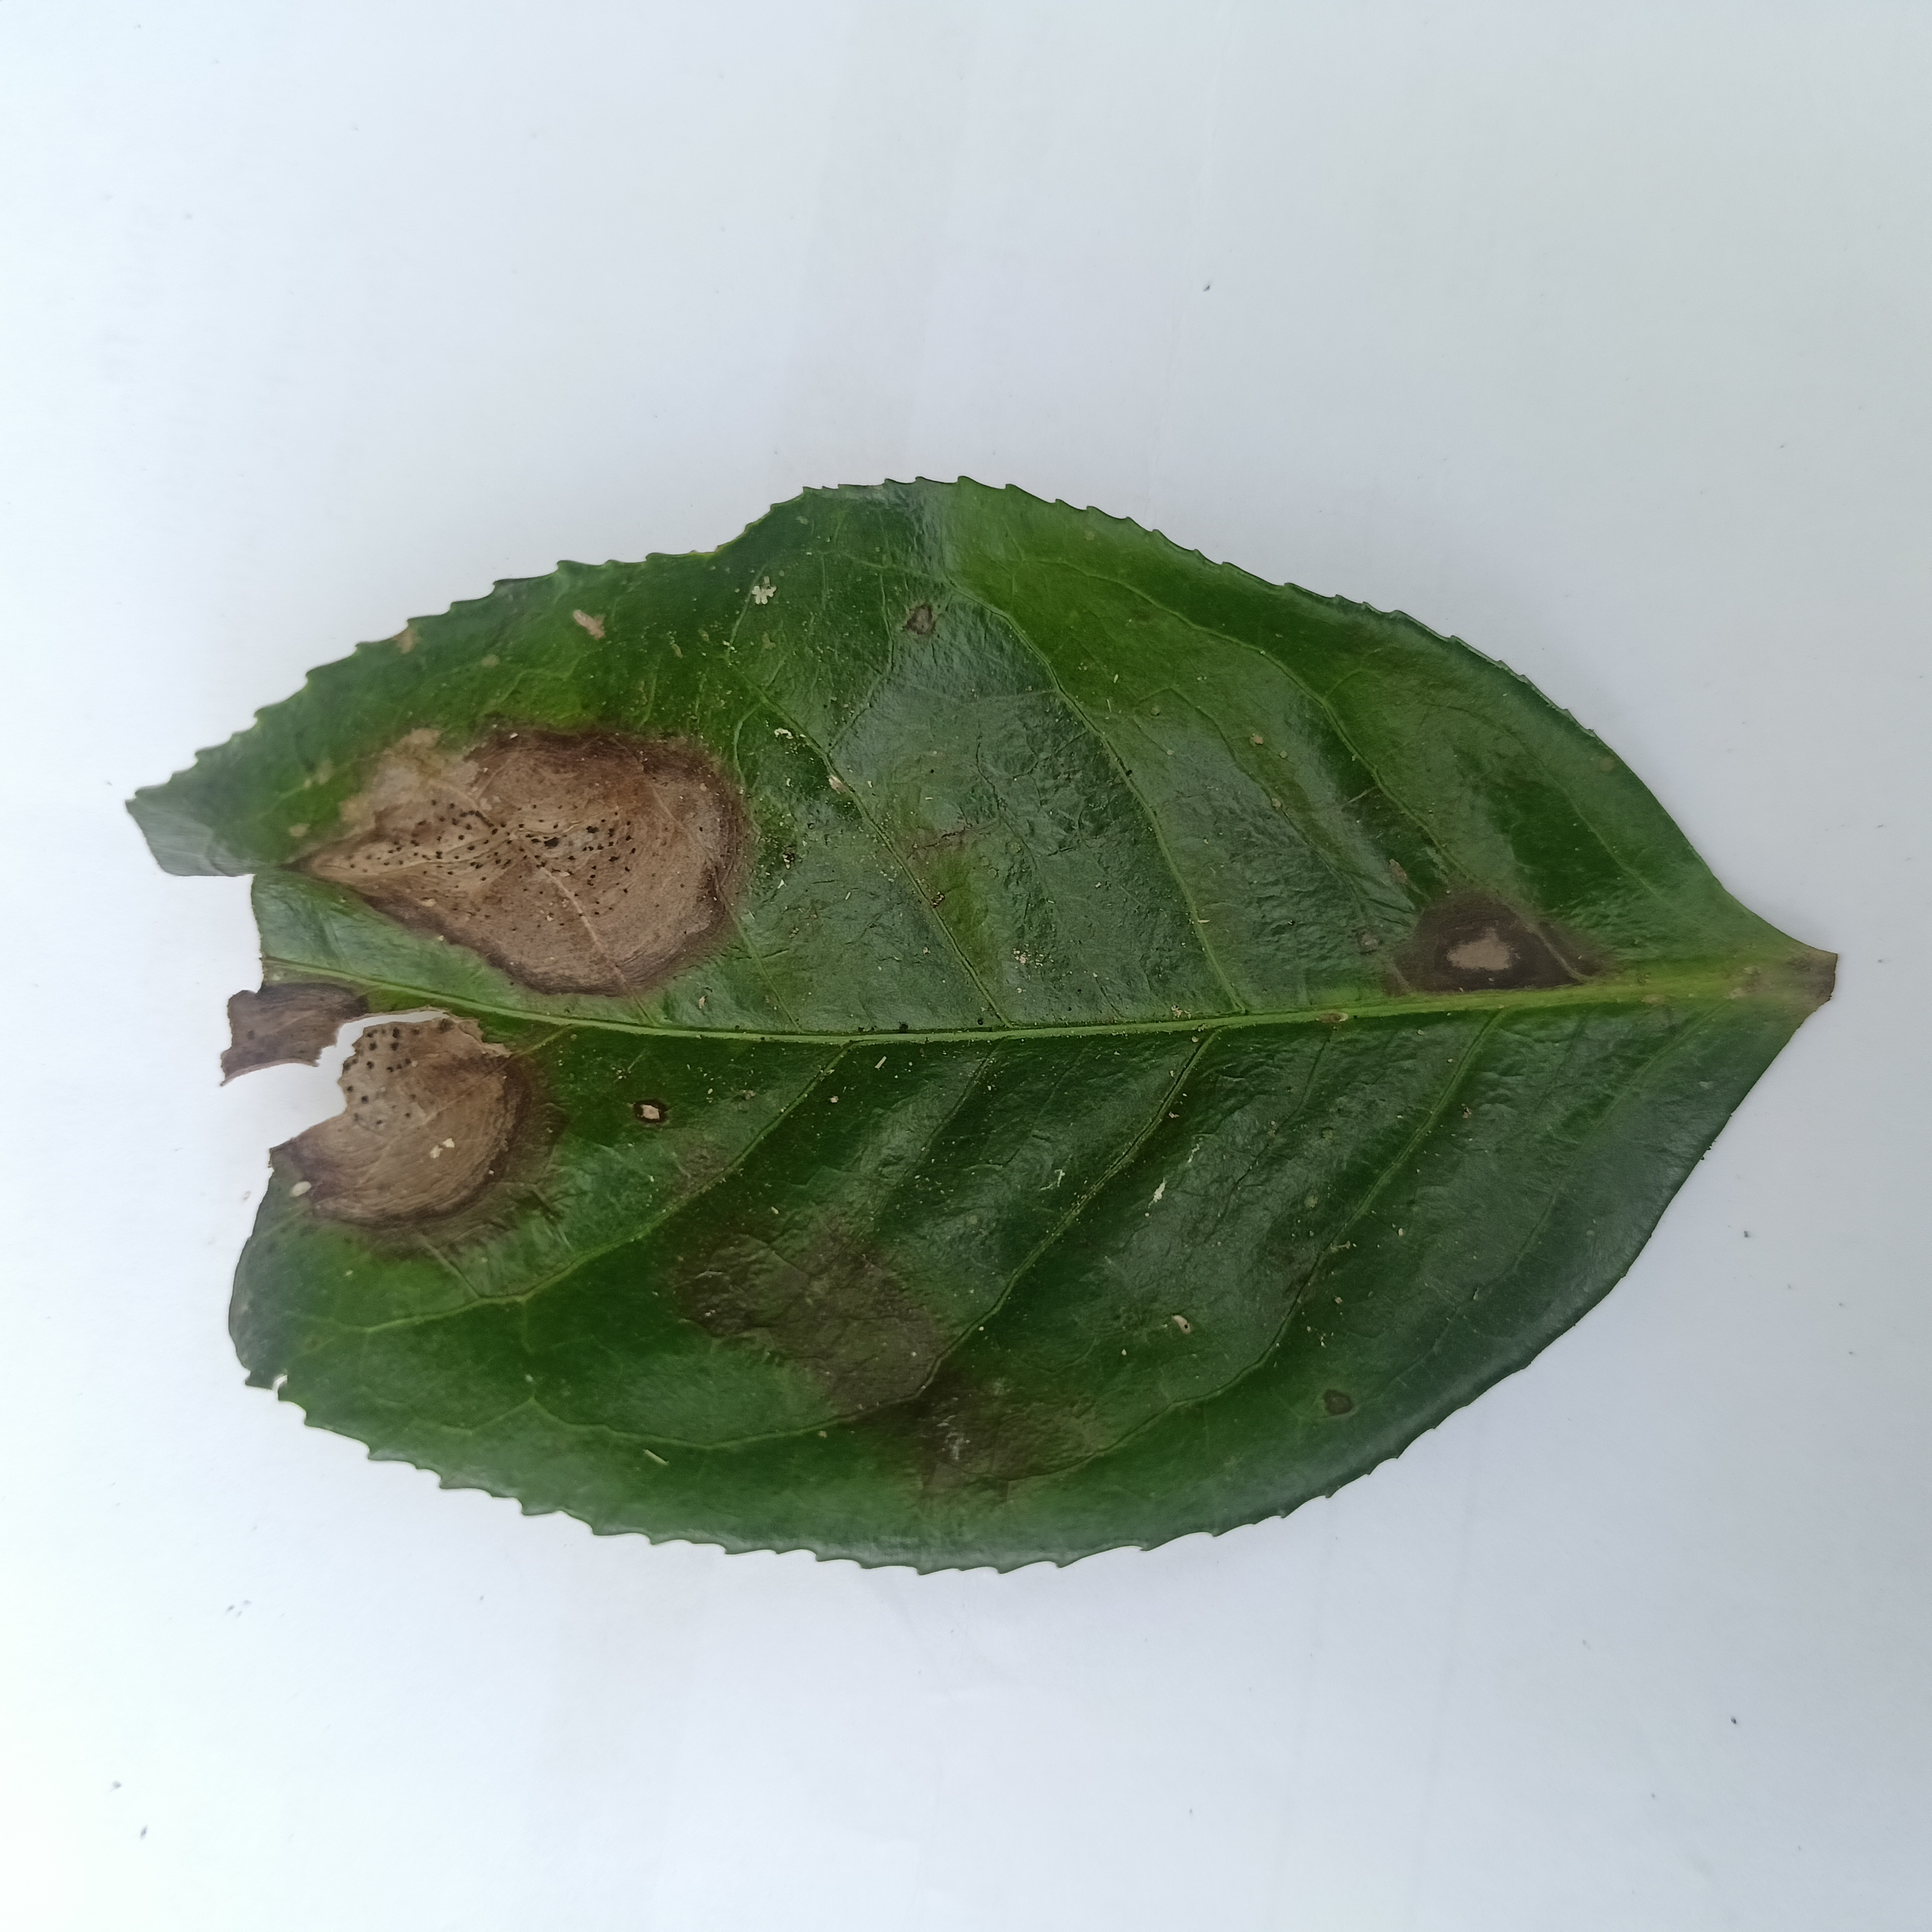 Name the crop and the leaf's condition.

tea, brown blight
